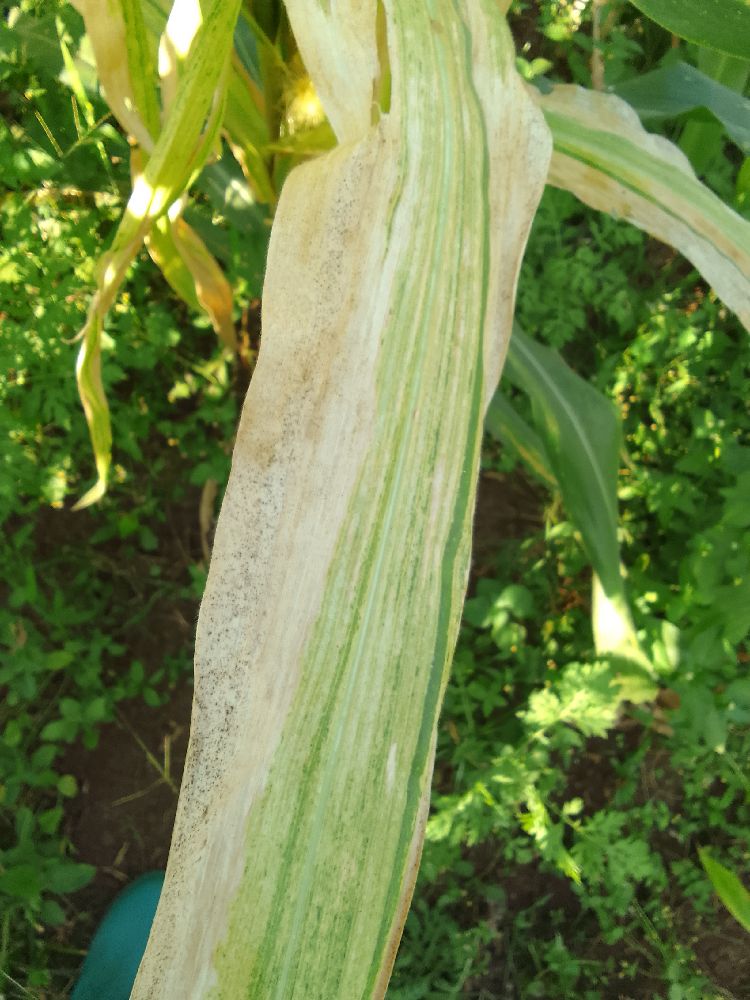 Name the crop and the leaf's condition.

maize, maize lethal necrosis
